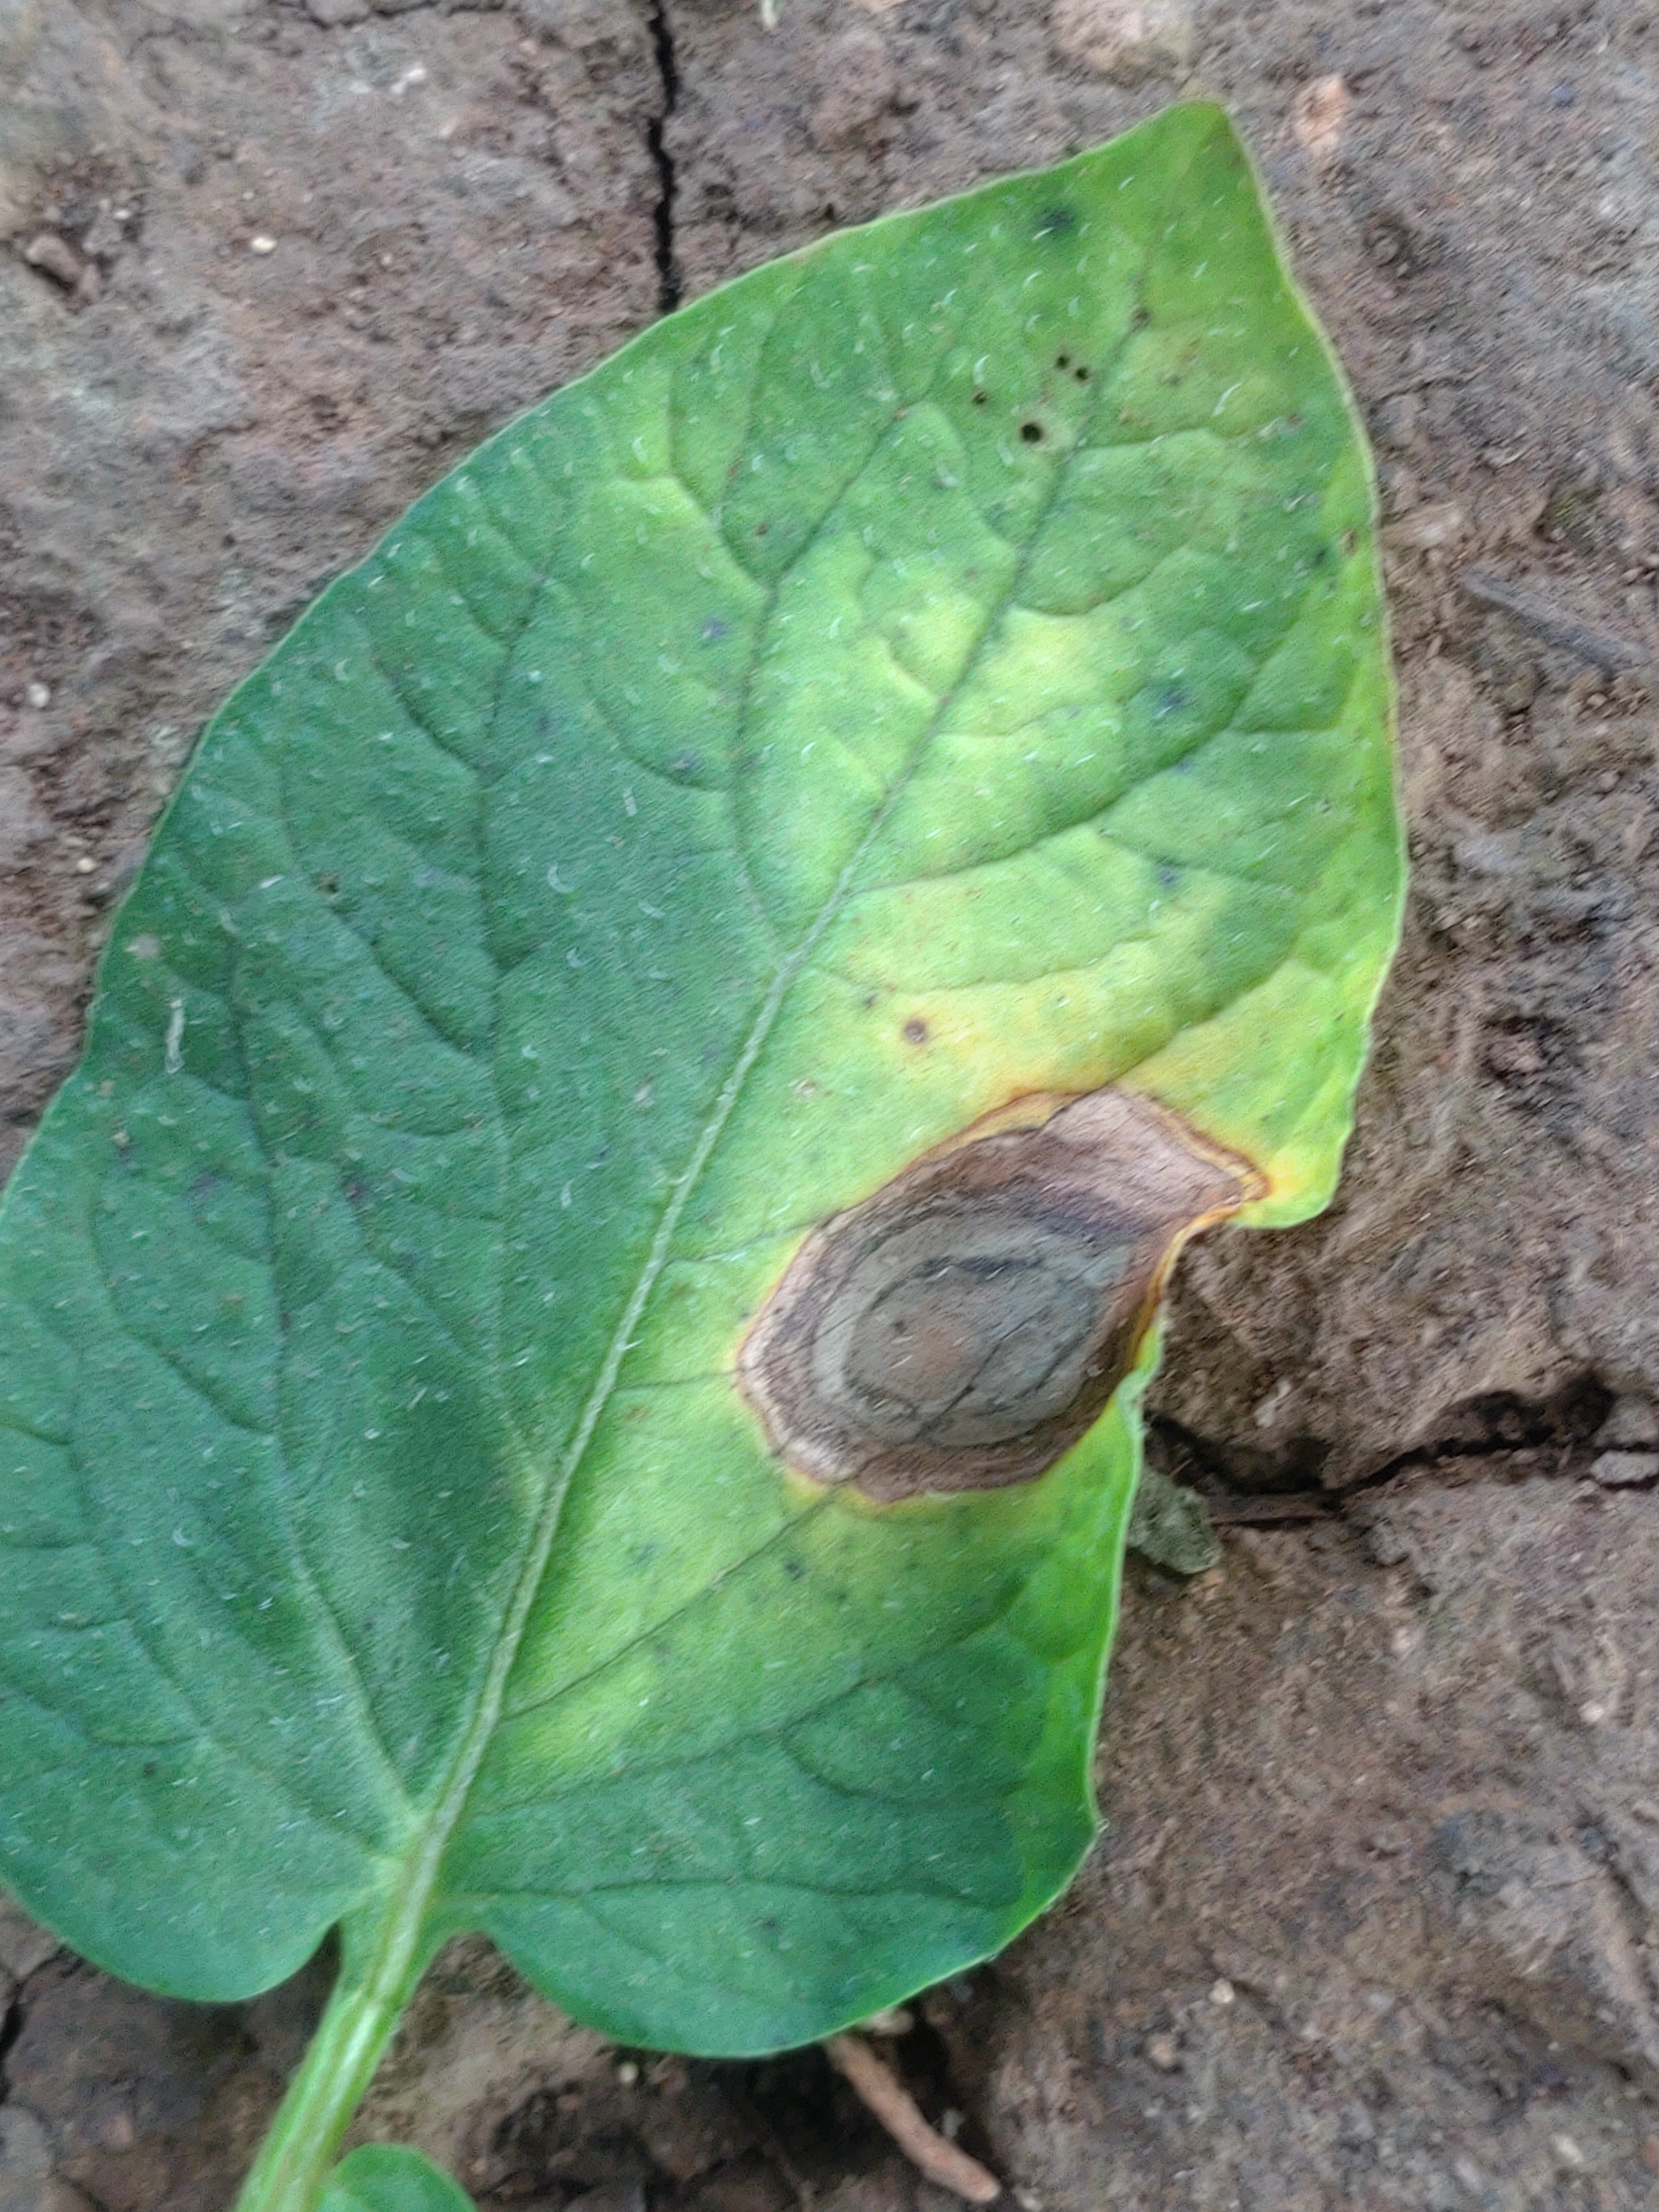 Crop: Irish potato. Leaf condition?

early blight
